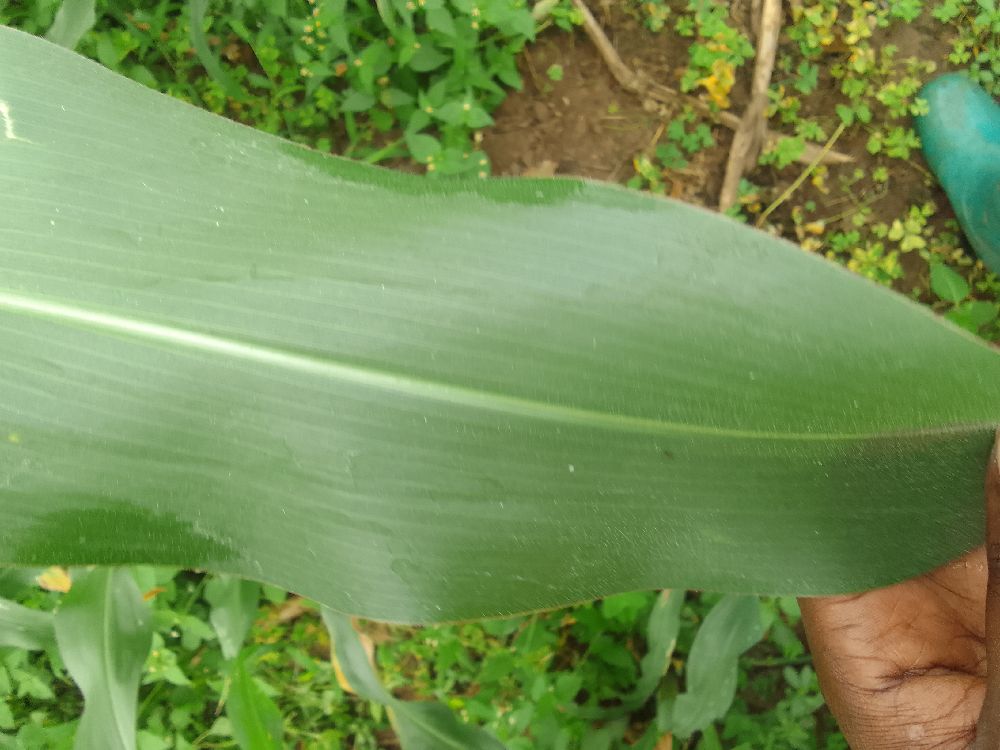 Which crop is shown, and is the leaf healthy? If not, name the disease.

maize, healthy
